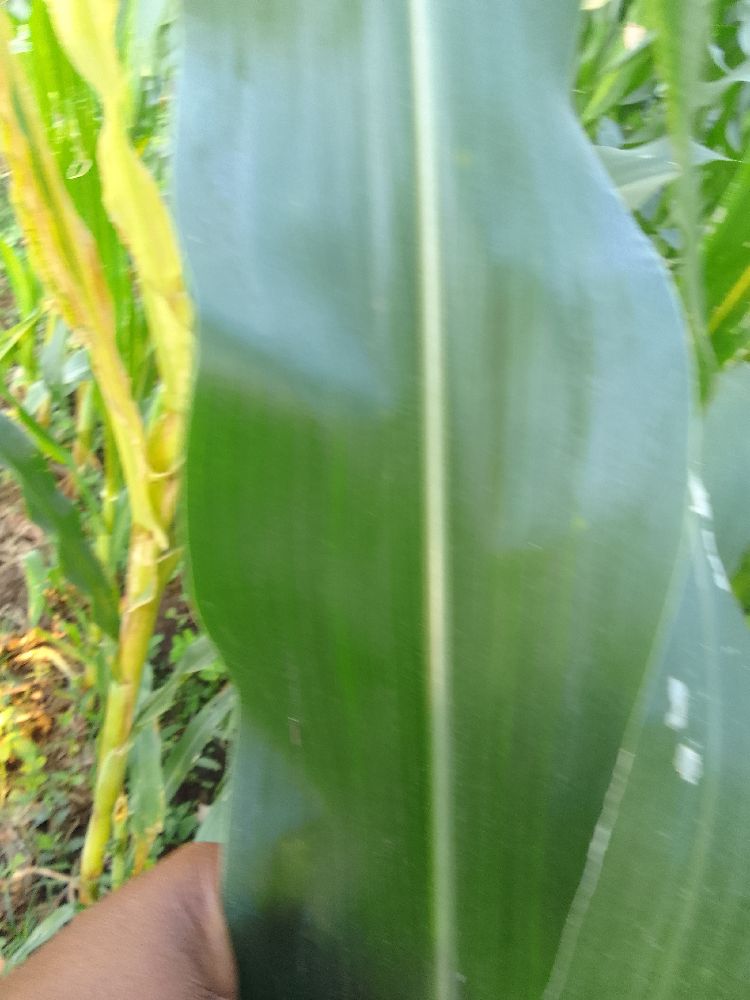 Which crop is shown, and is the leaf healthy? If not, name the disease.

maize, healthy
